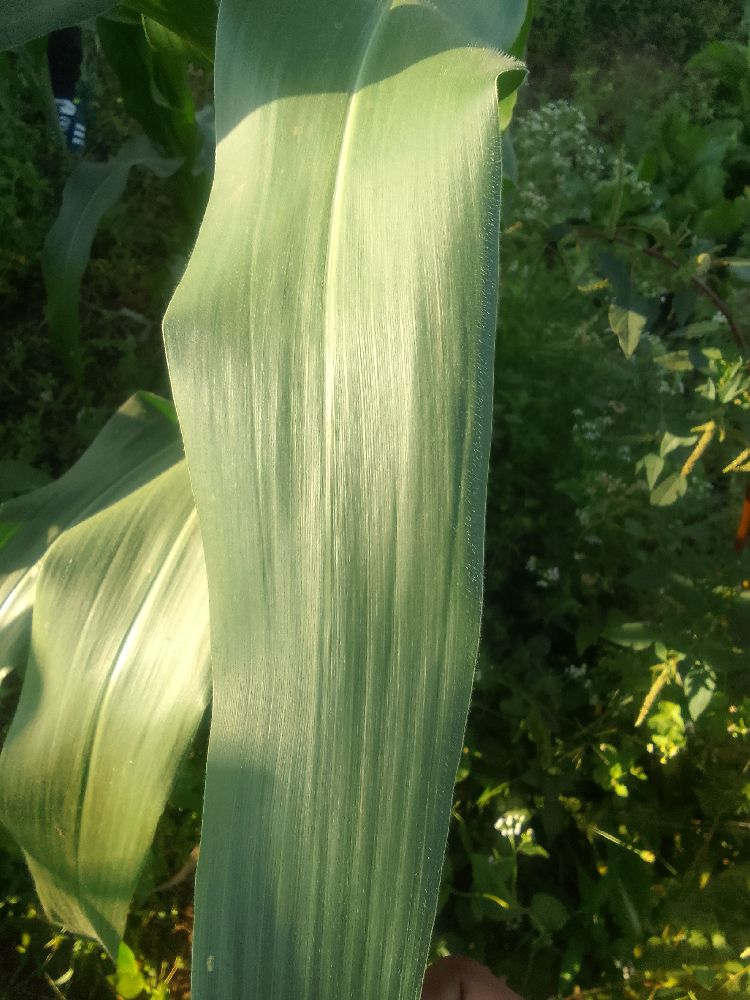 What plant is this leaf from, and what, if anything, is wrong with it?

maize, healthy
